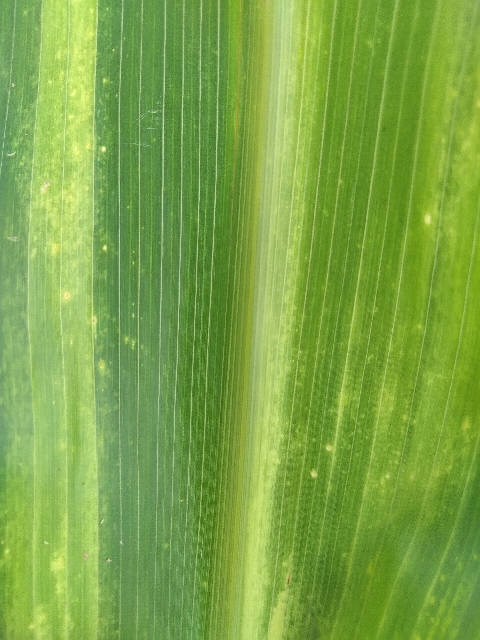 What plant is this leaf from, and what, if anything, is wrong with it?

maize, maize lethal necrosis
